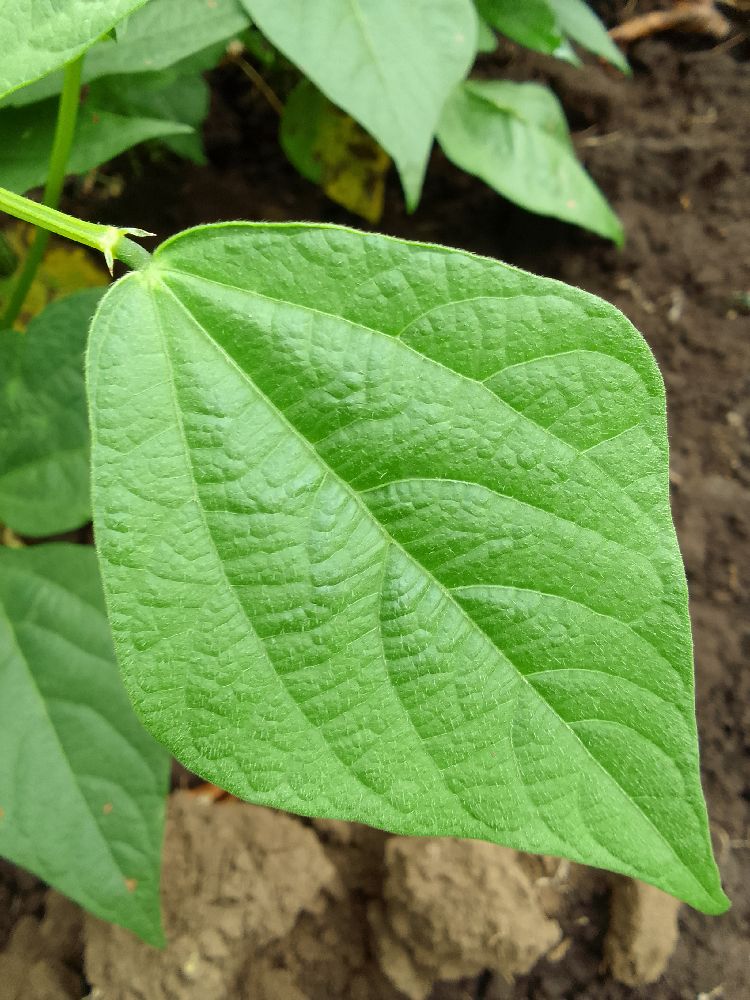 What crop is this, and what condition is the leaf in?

common bean, healthy
